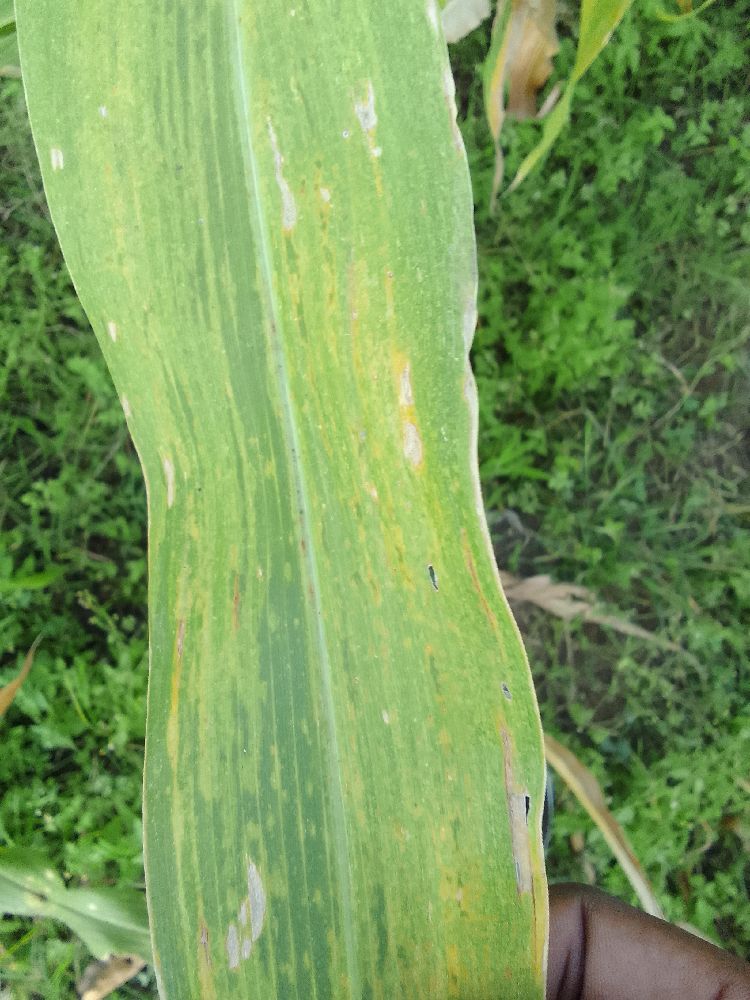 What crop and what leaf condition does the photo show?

maize, maize lethal necrosis
